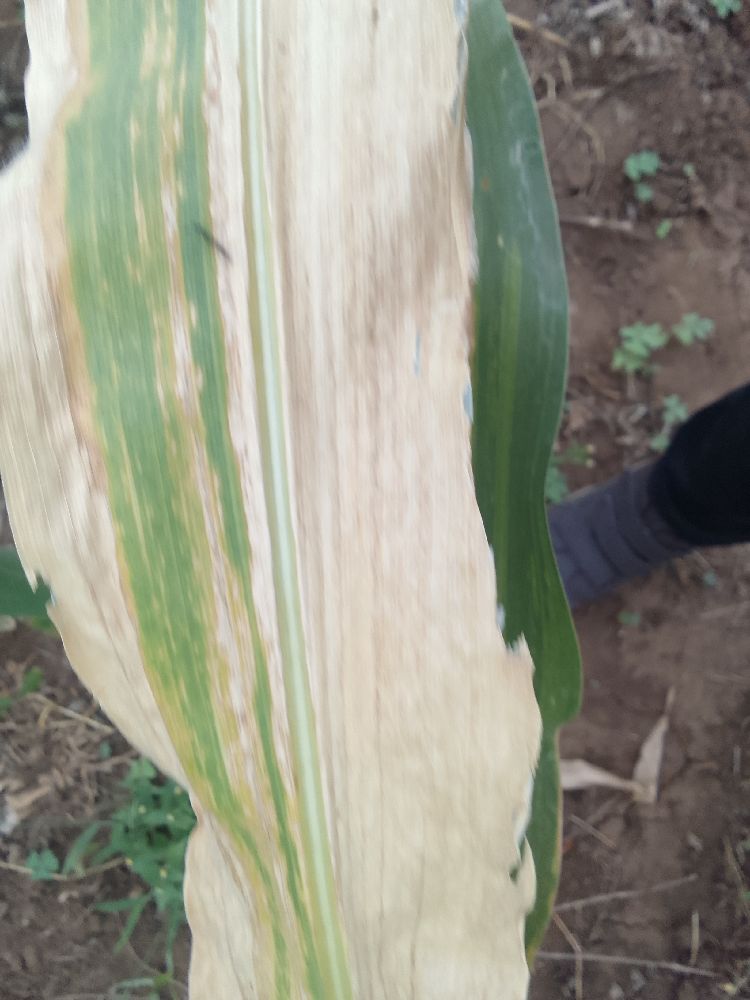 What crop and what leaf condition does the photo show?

maize, maize lethal necrosis
